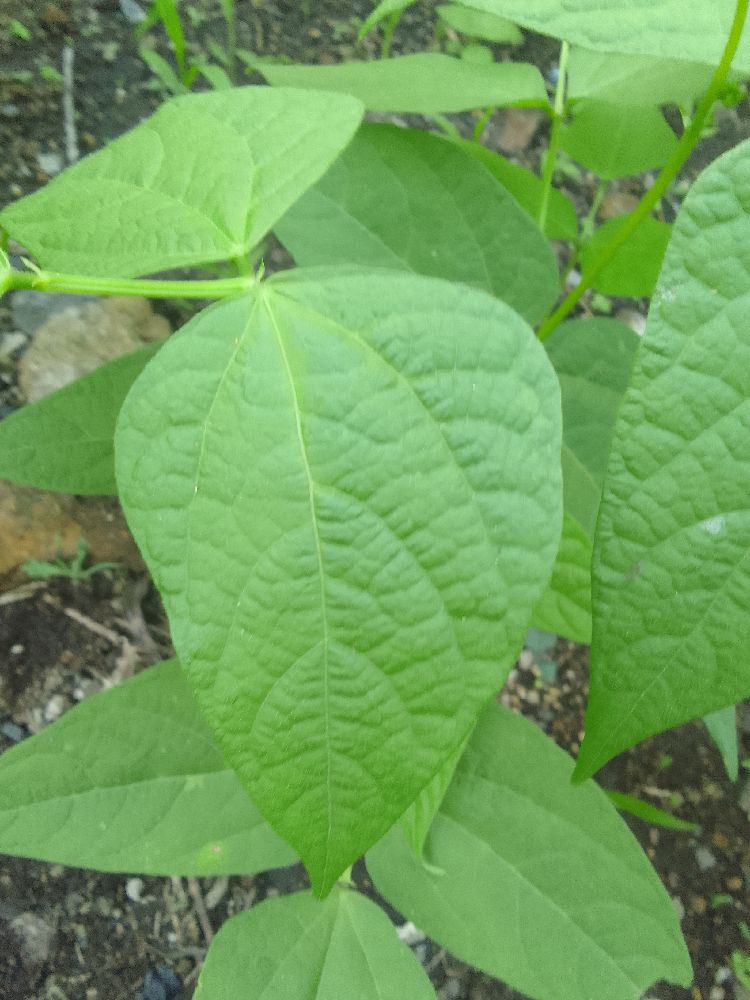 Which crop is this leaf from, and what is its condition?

common bean, healthy
